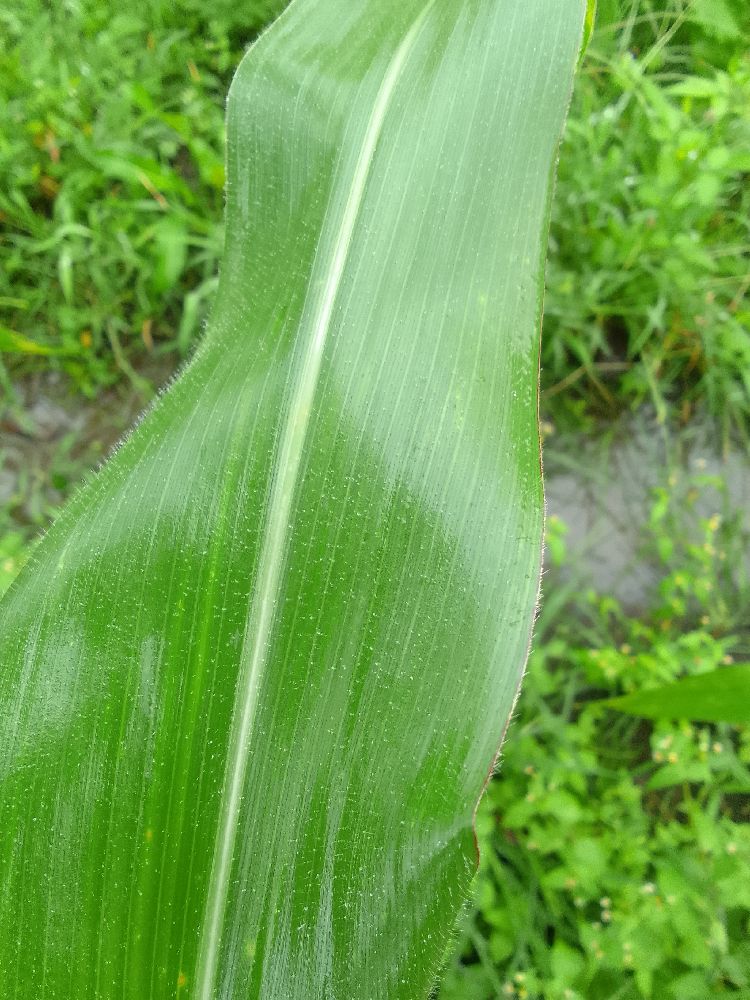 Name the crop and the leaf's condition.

maize, healthy
